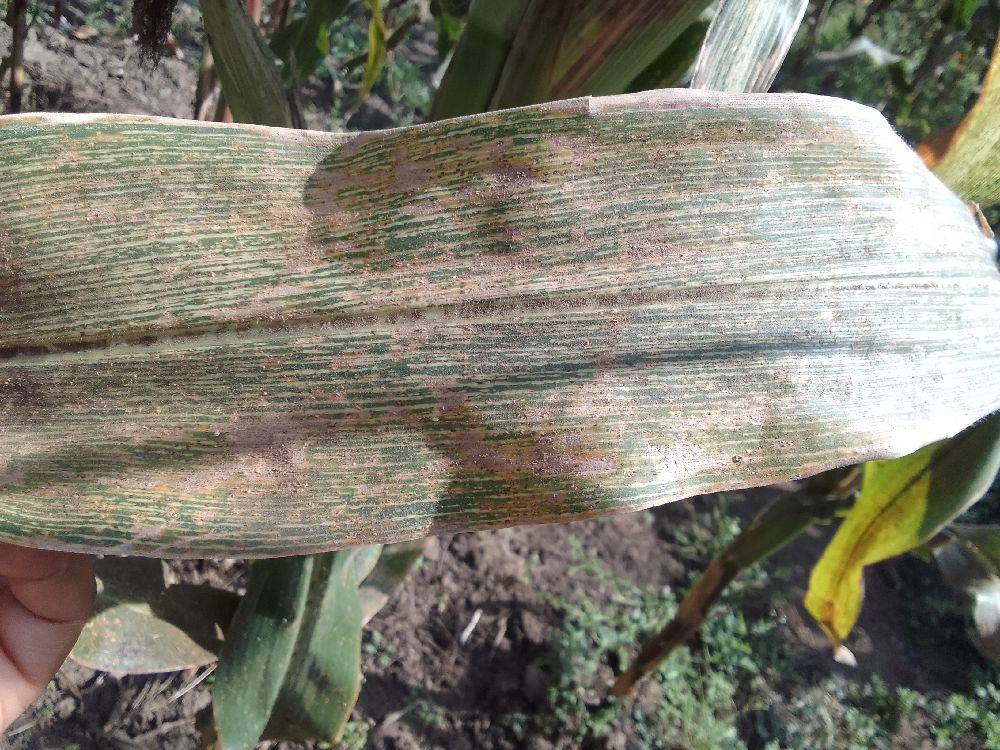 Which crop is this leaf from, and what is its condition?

maize, maize streak virus
